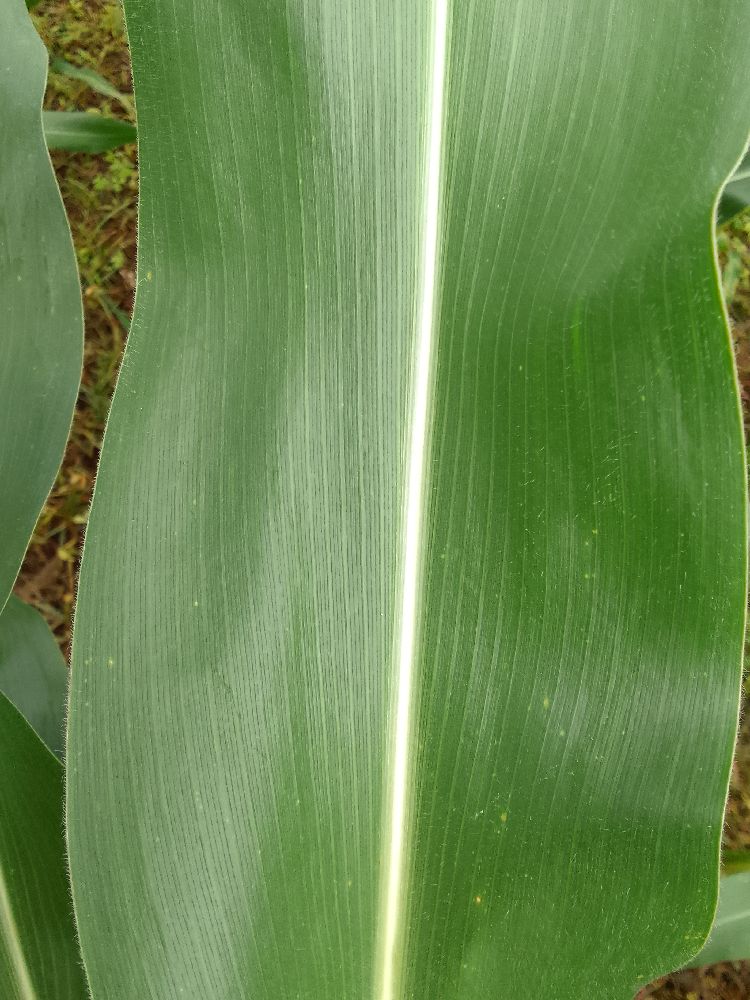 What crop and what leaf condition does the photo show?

maize, healthy
